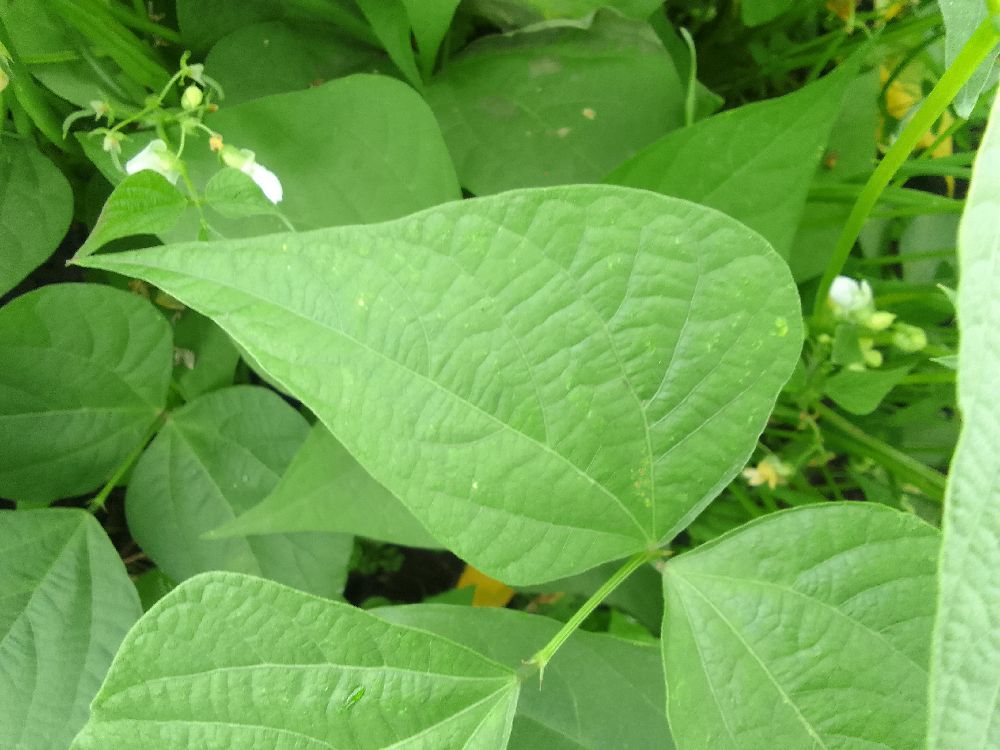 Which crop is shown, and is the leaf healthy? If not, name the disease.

common bean, healthy
